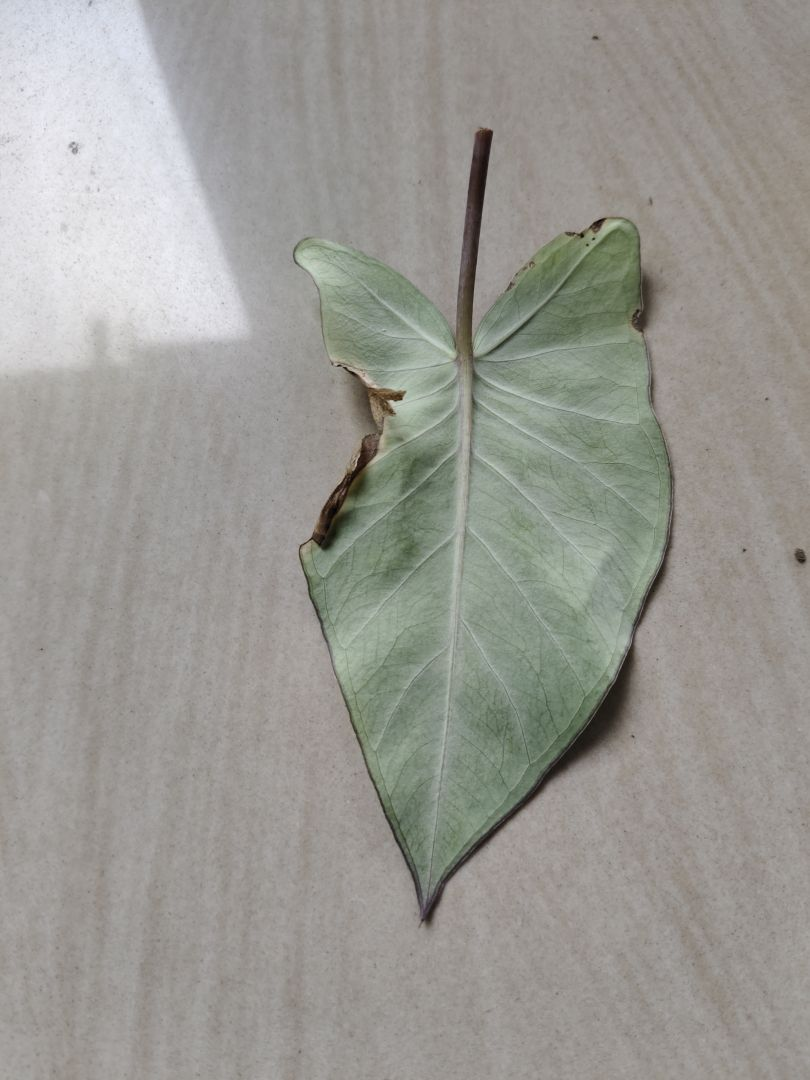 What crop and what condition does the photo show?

taro, leaf blight
